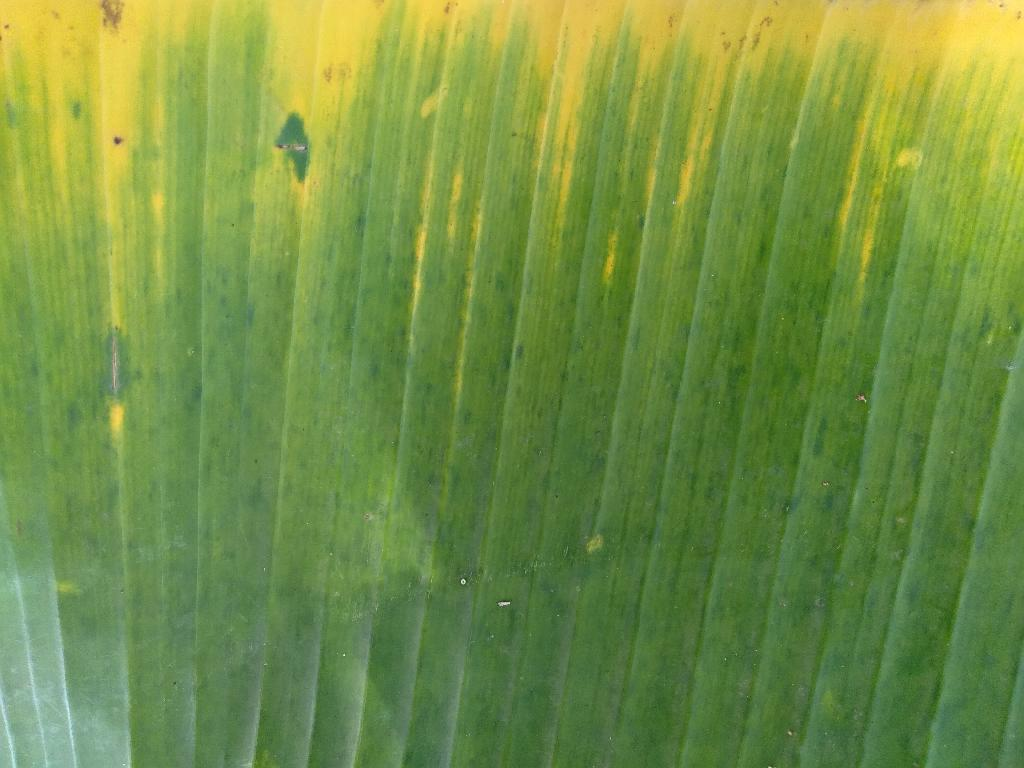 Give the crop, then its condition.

banana, fusarium wilt race 1
